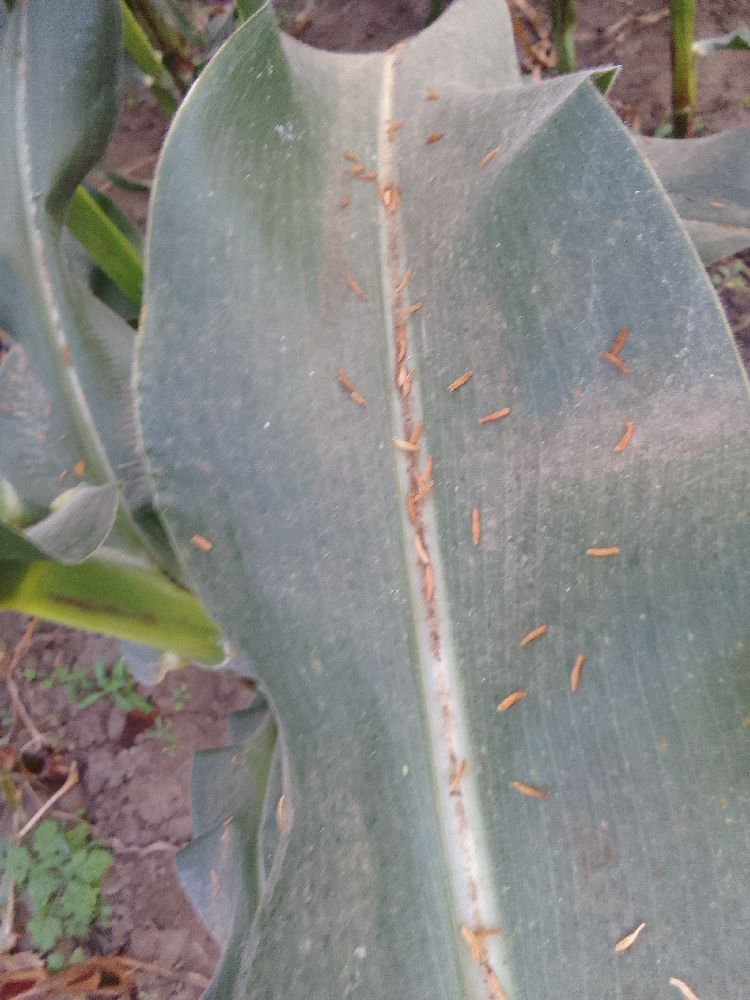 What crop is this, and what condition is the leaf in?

maize, healthy
